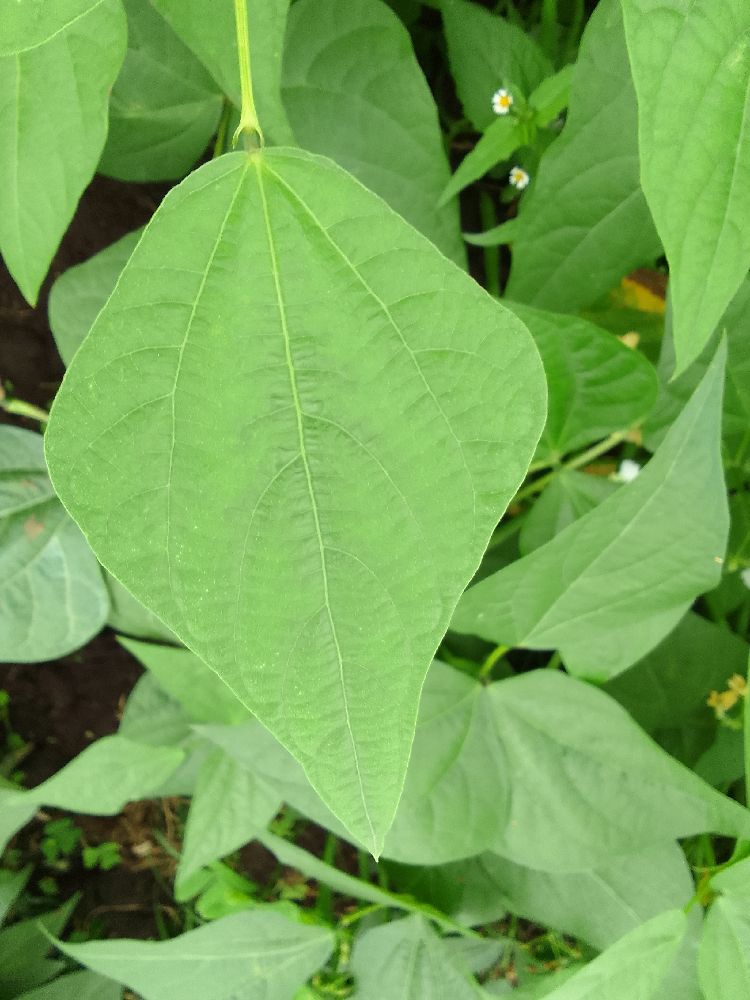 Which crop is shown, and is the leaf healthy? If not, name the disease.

common bean, healthy
